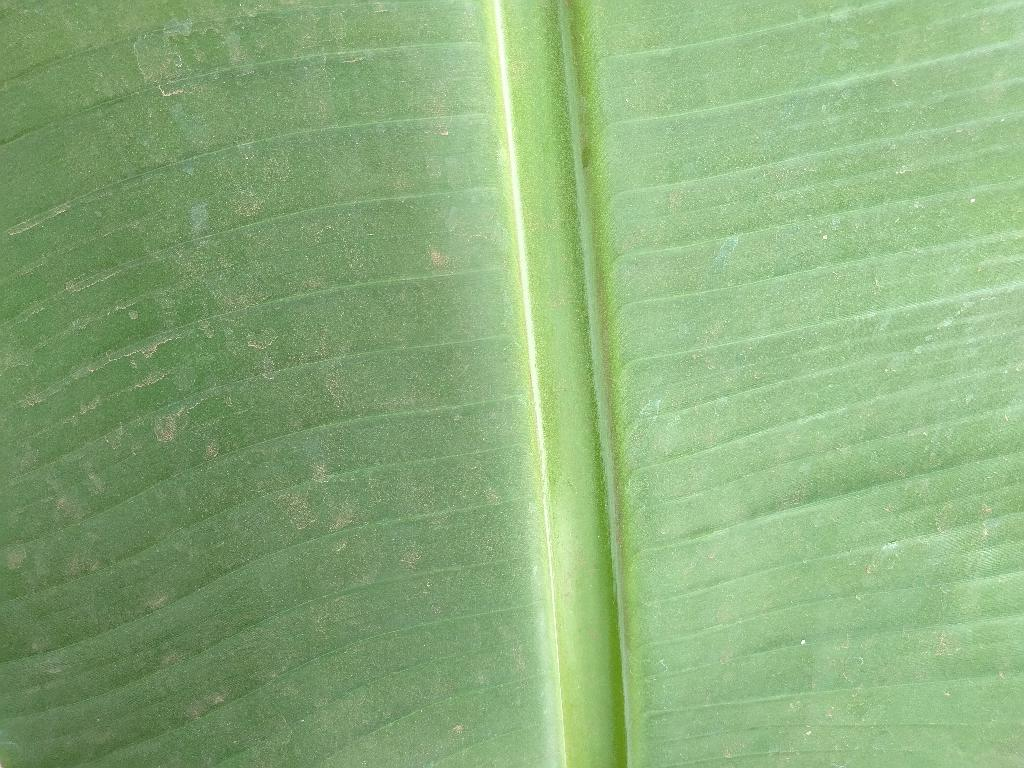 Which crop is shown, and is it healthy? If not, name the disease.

banana, healthy
